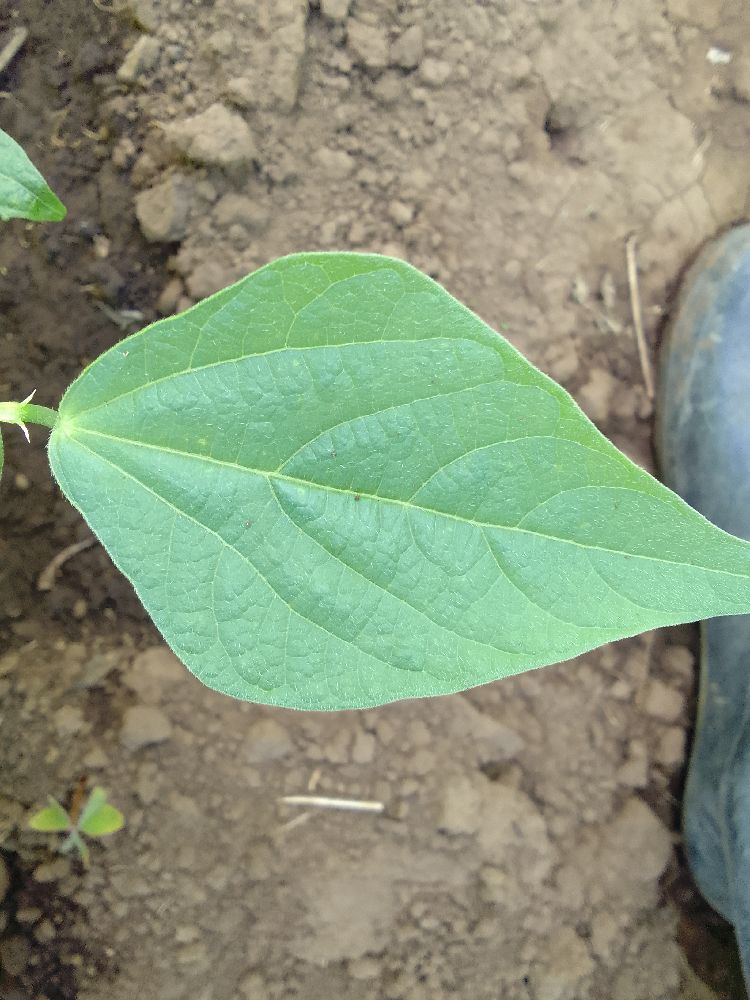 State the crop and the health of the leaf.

common bean, healthy
